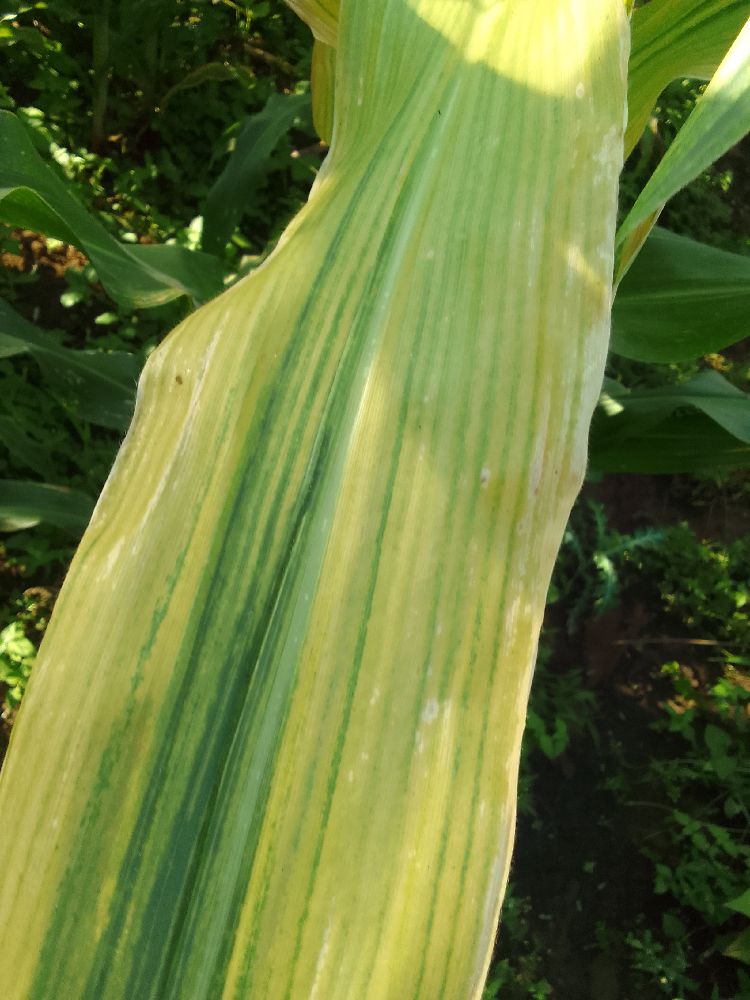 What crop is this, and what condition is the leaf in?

maize, maize lethal necrosis
